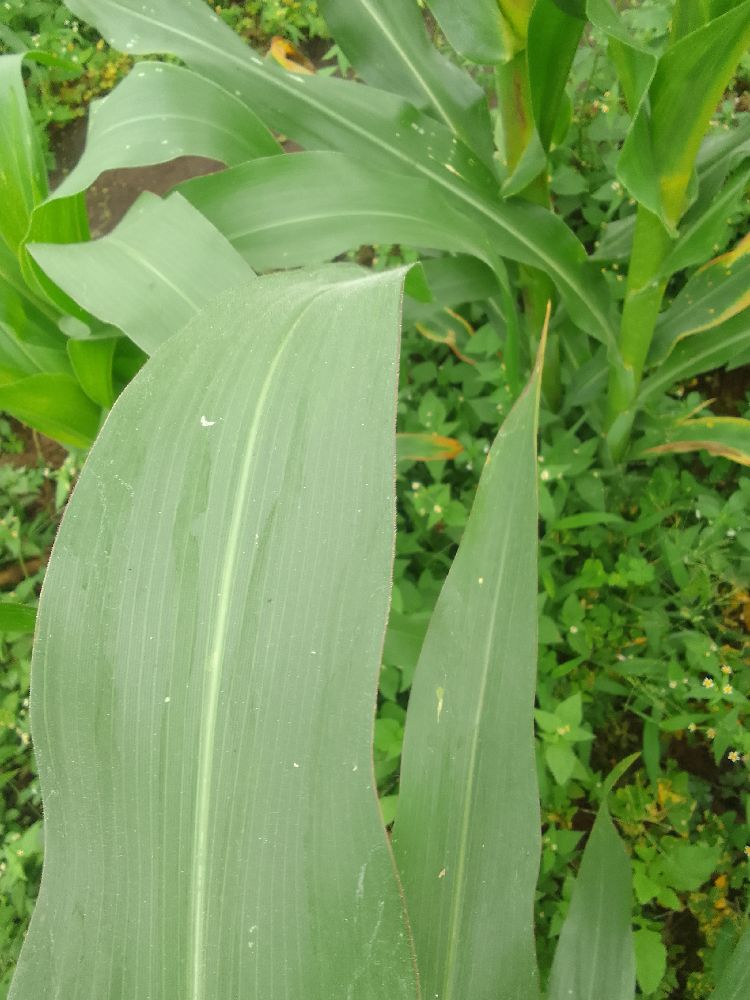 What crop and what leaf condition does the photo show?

maize, healthy
